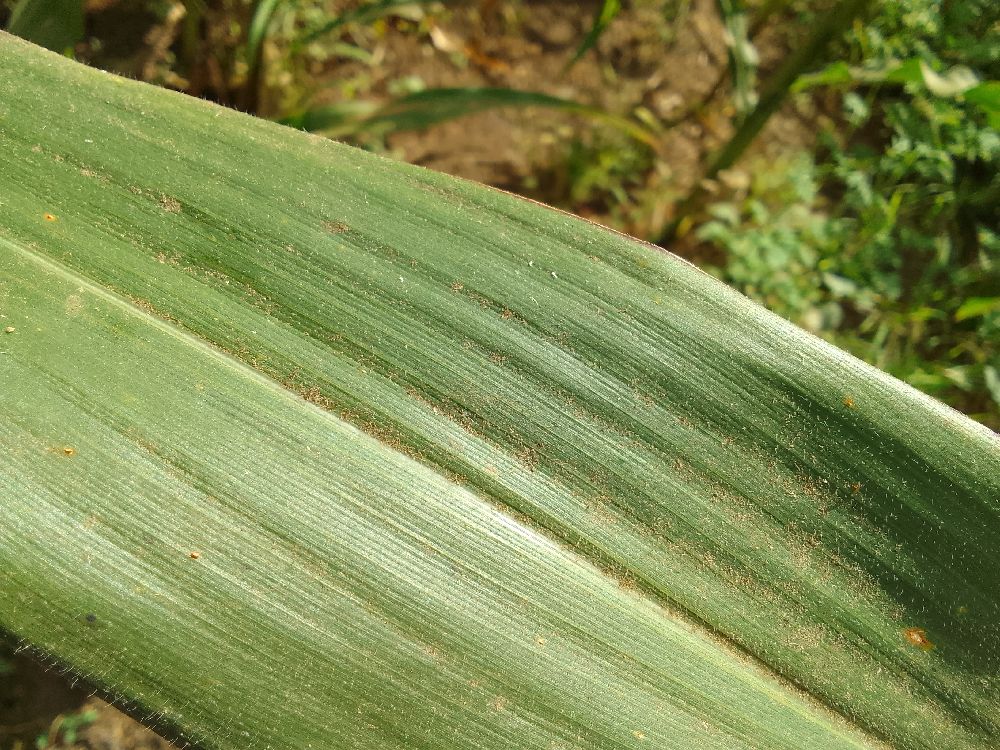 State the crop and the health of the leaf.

maize, healthy
